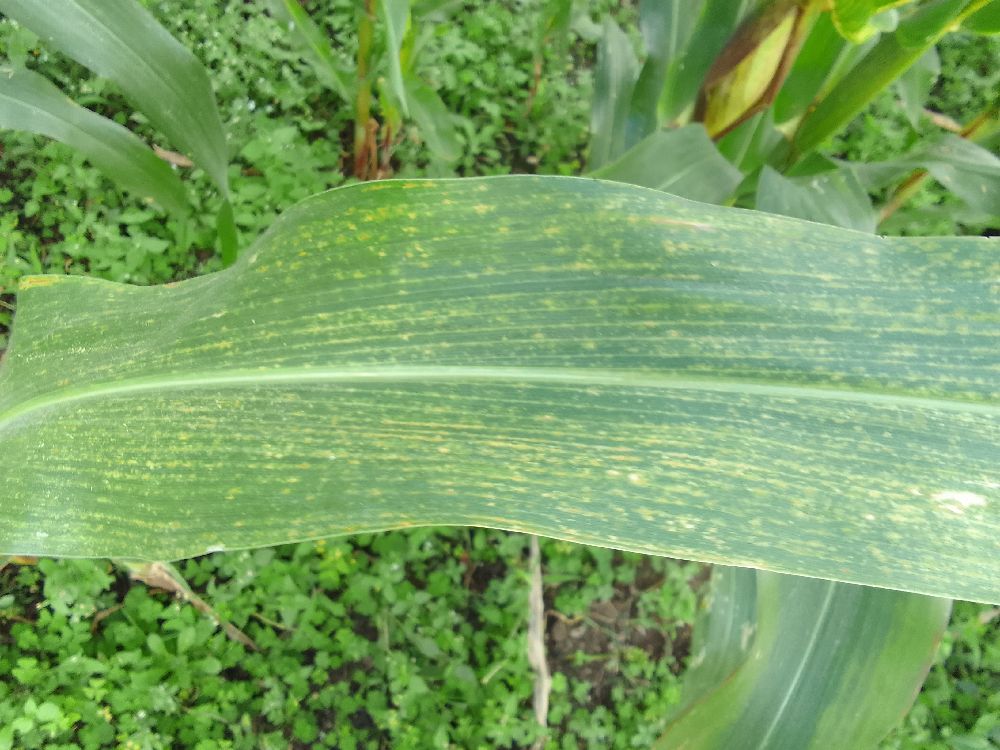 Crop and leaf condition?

maize, maize lethal necrosis
